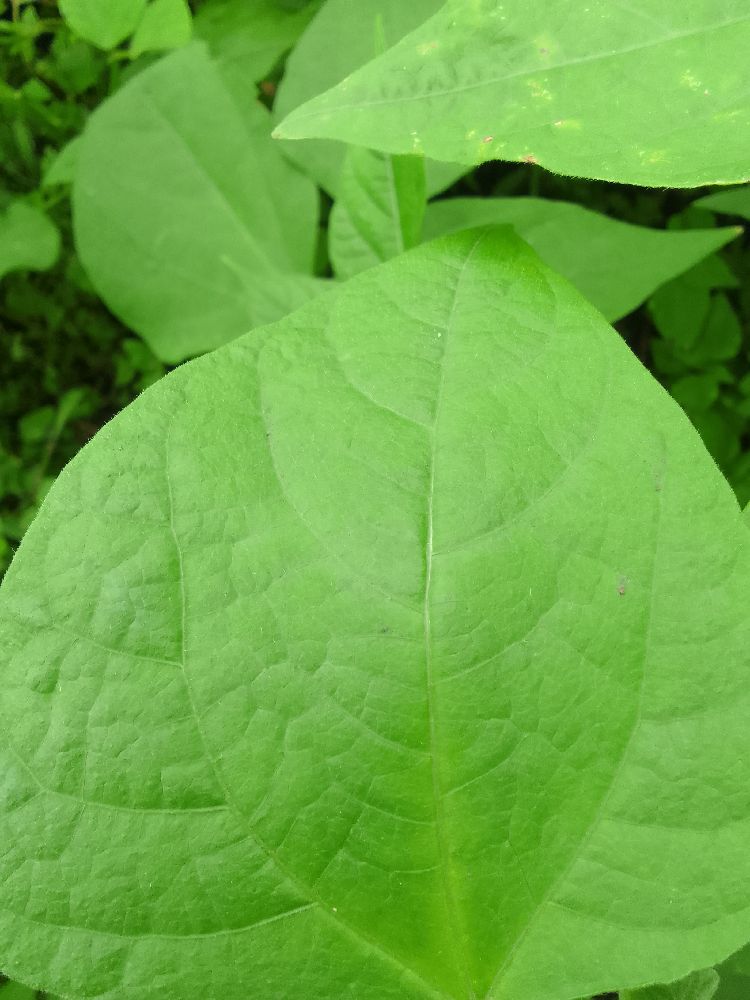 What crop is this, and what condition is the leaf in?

common bean, healthy
